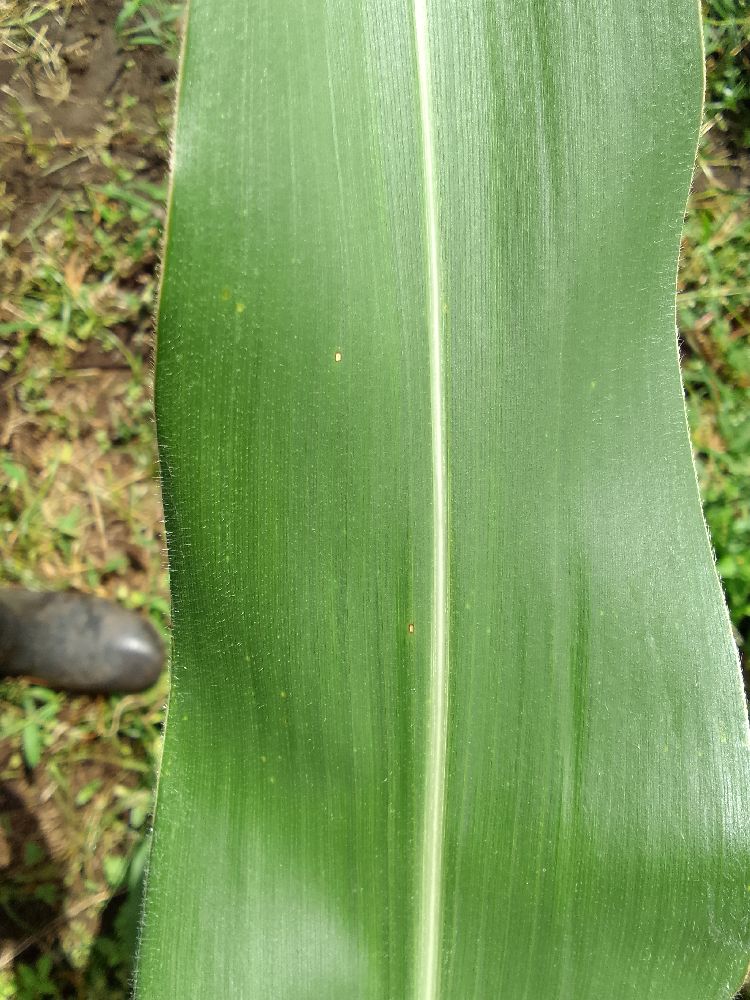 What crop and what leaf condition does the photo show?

maize, healthy
